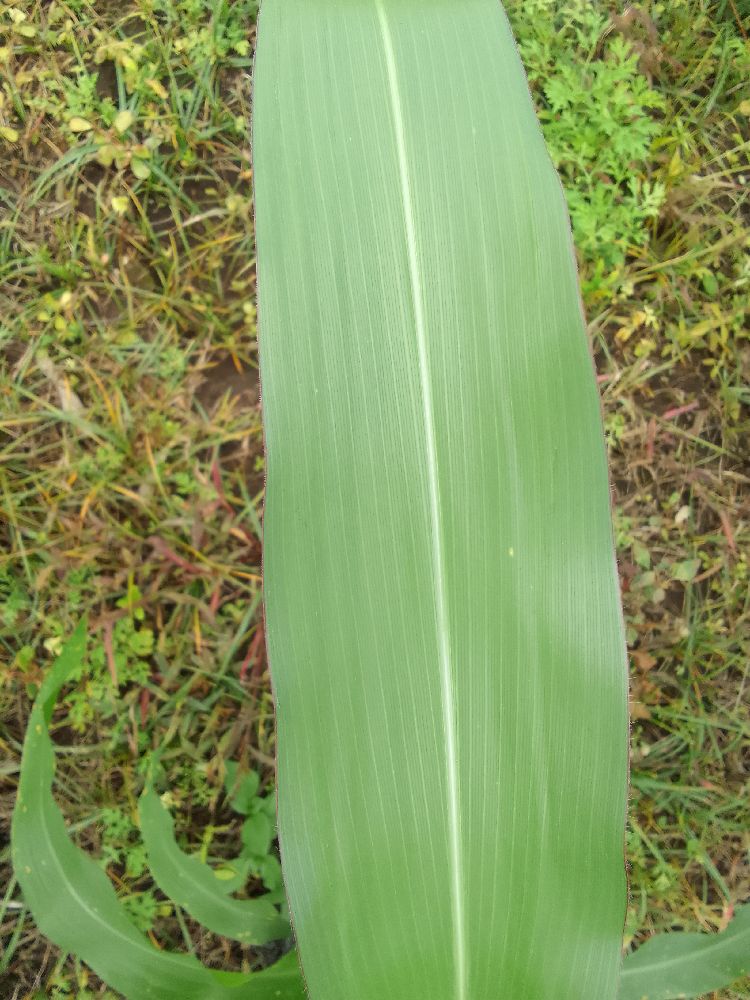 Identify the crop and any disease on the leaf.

maize, healthy
